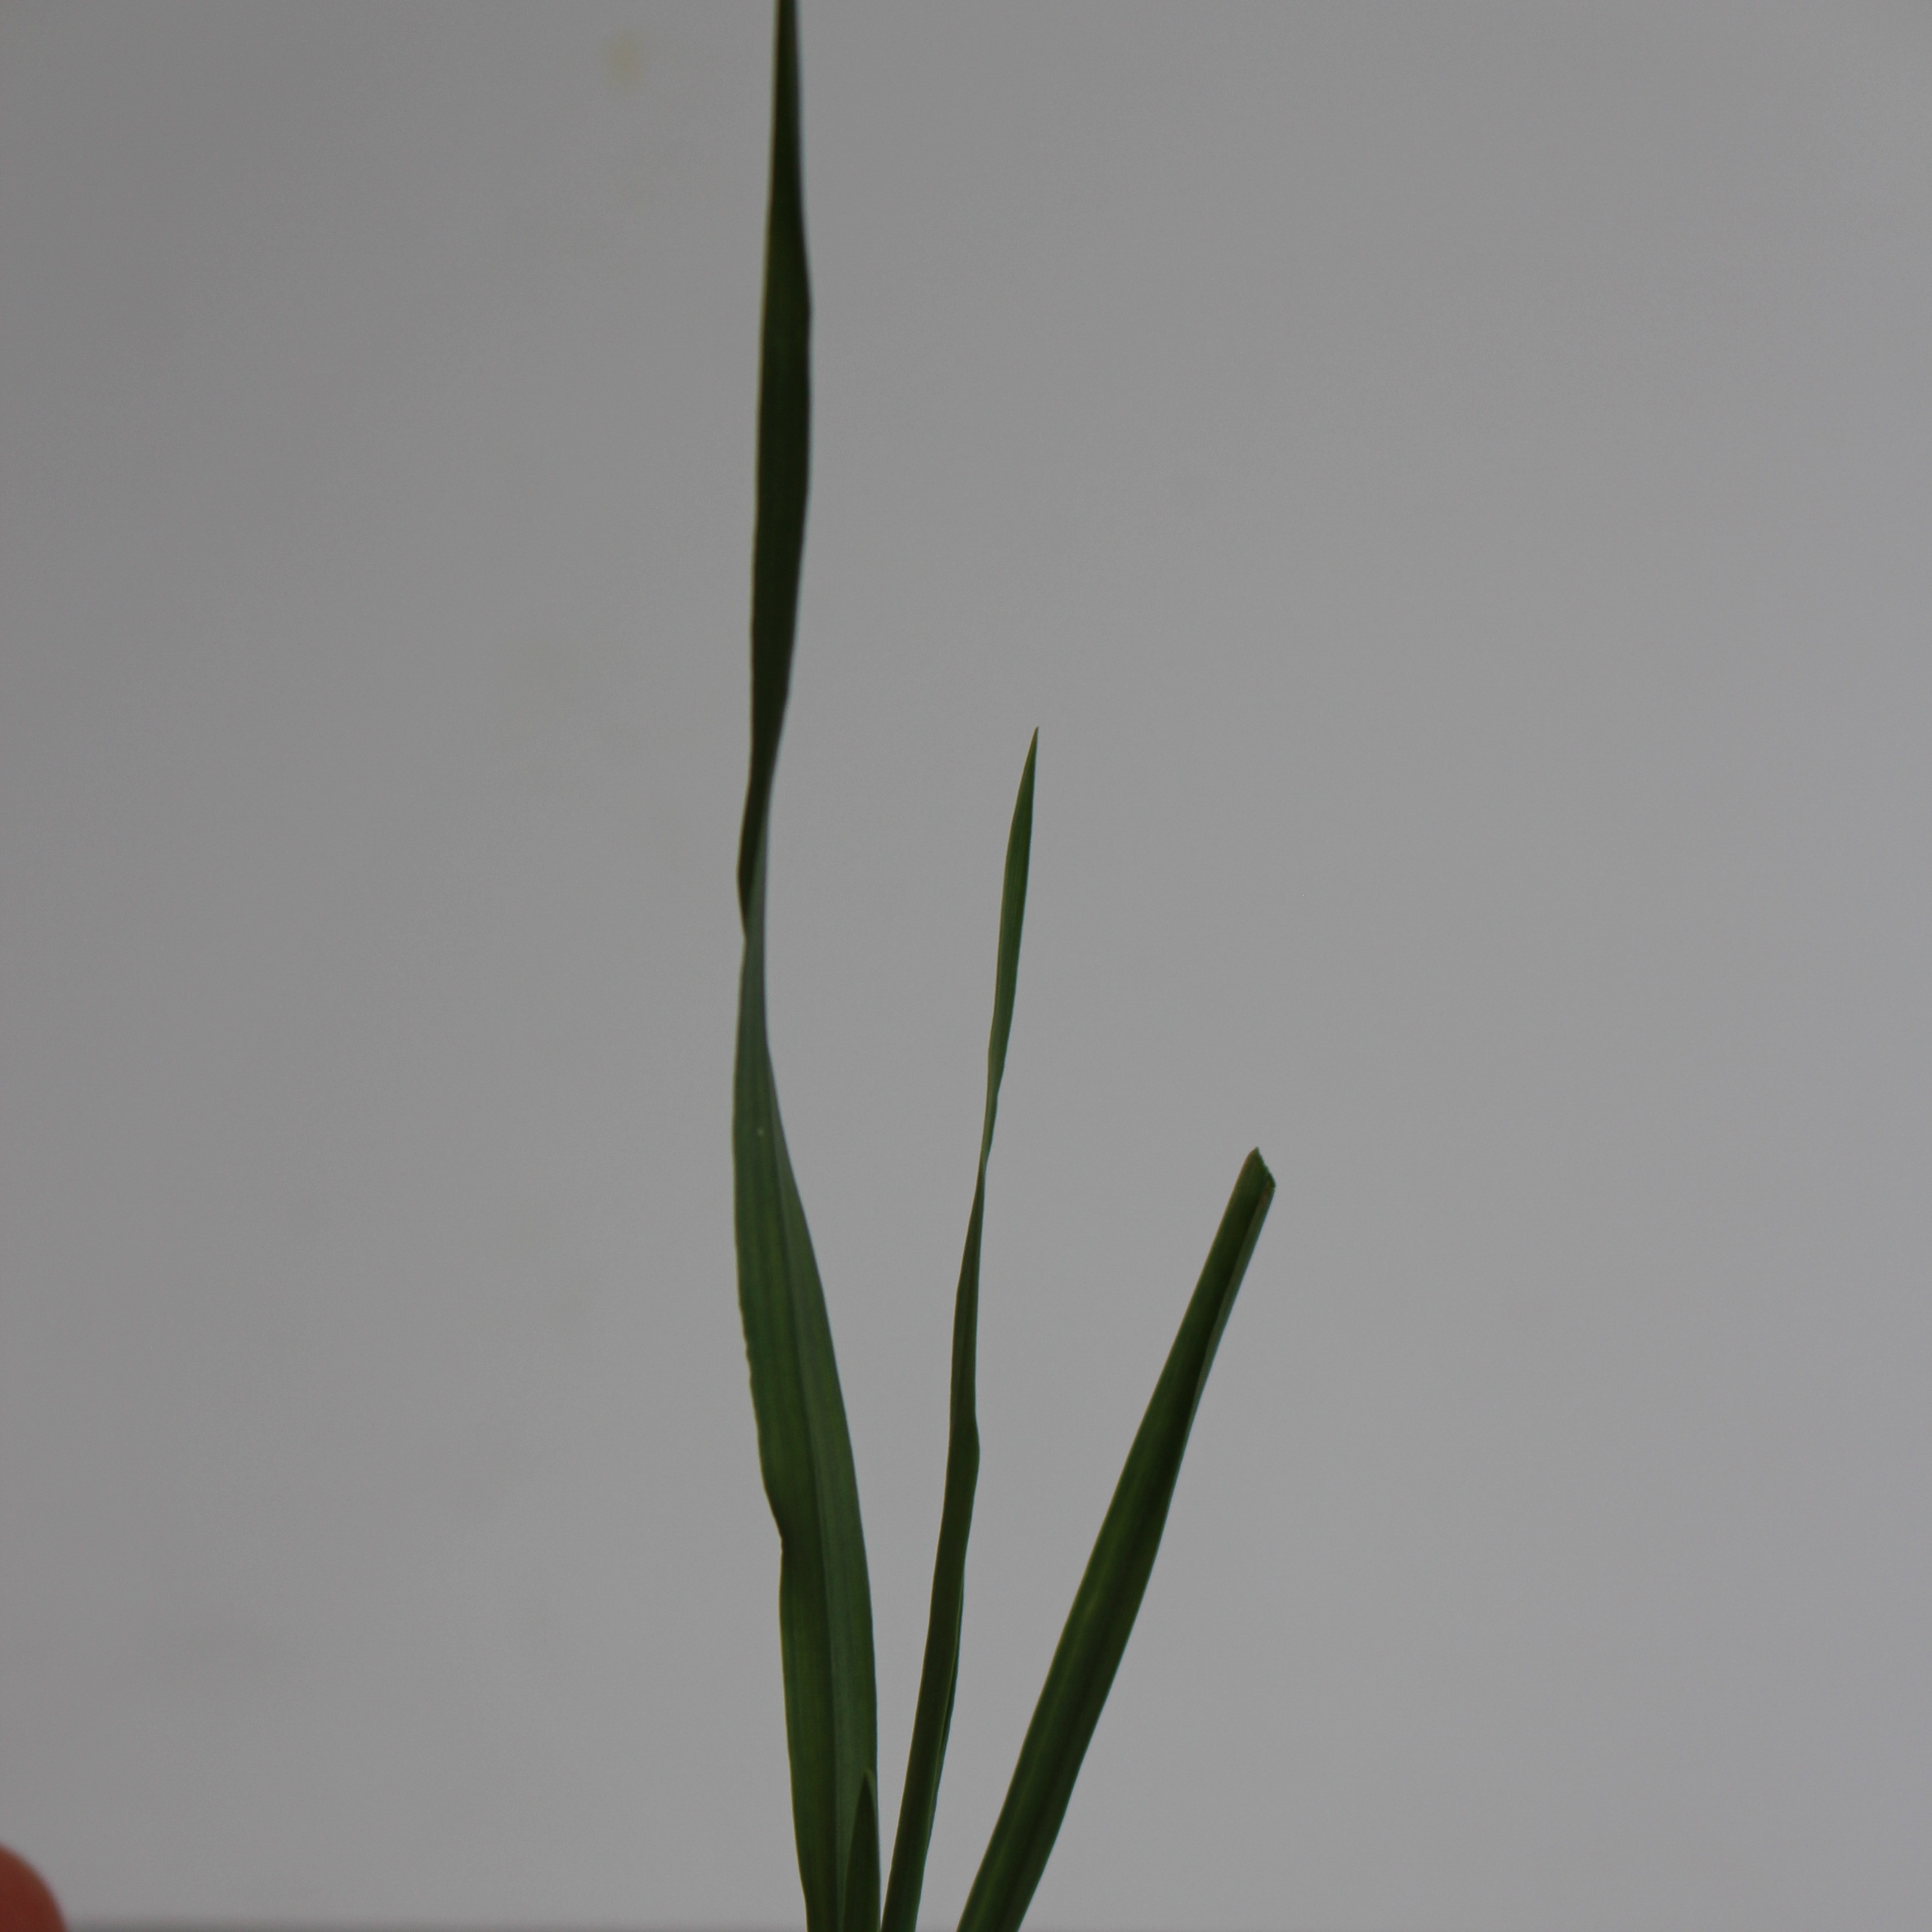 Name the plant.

Avena sterilis
